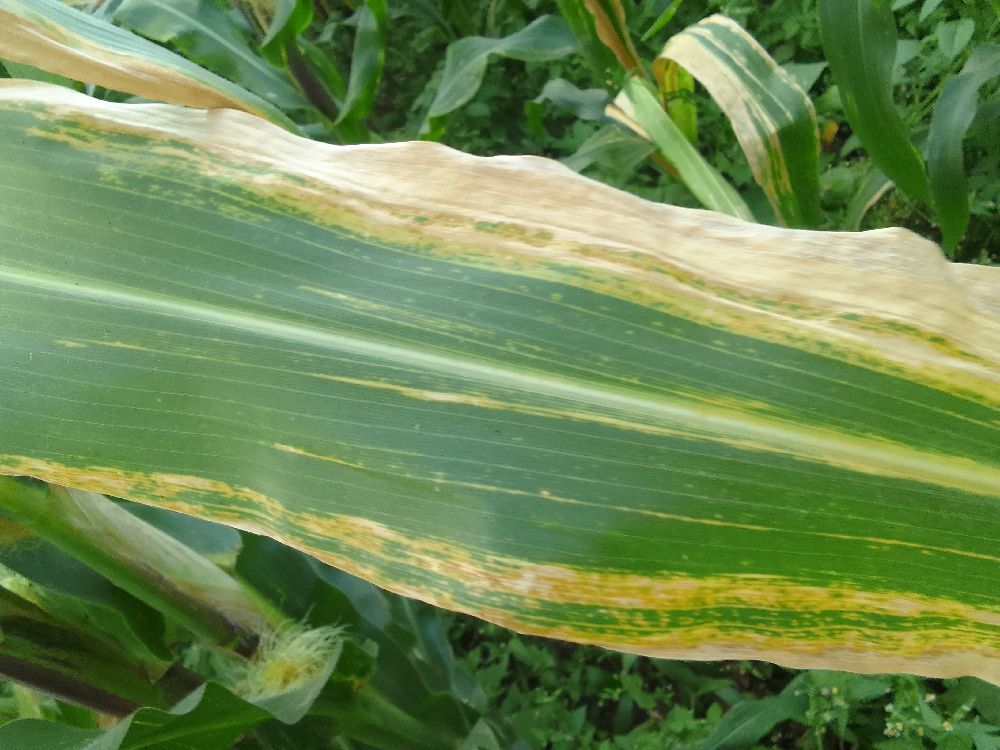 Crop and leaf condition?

maize, maize lethal necrosis
